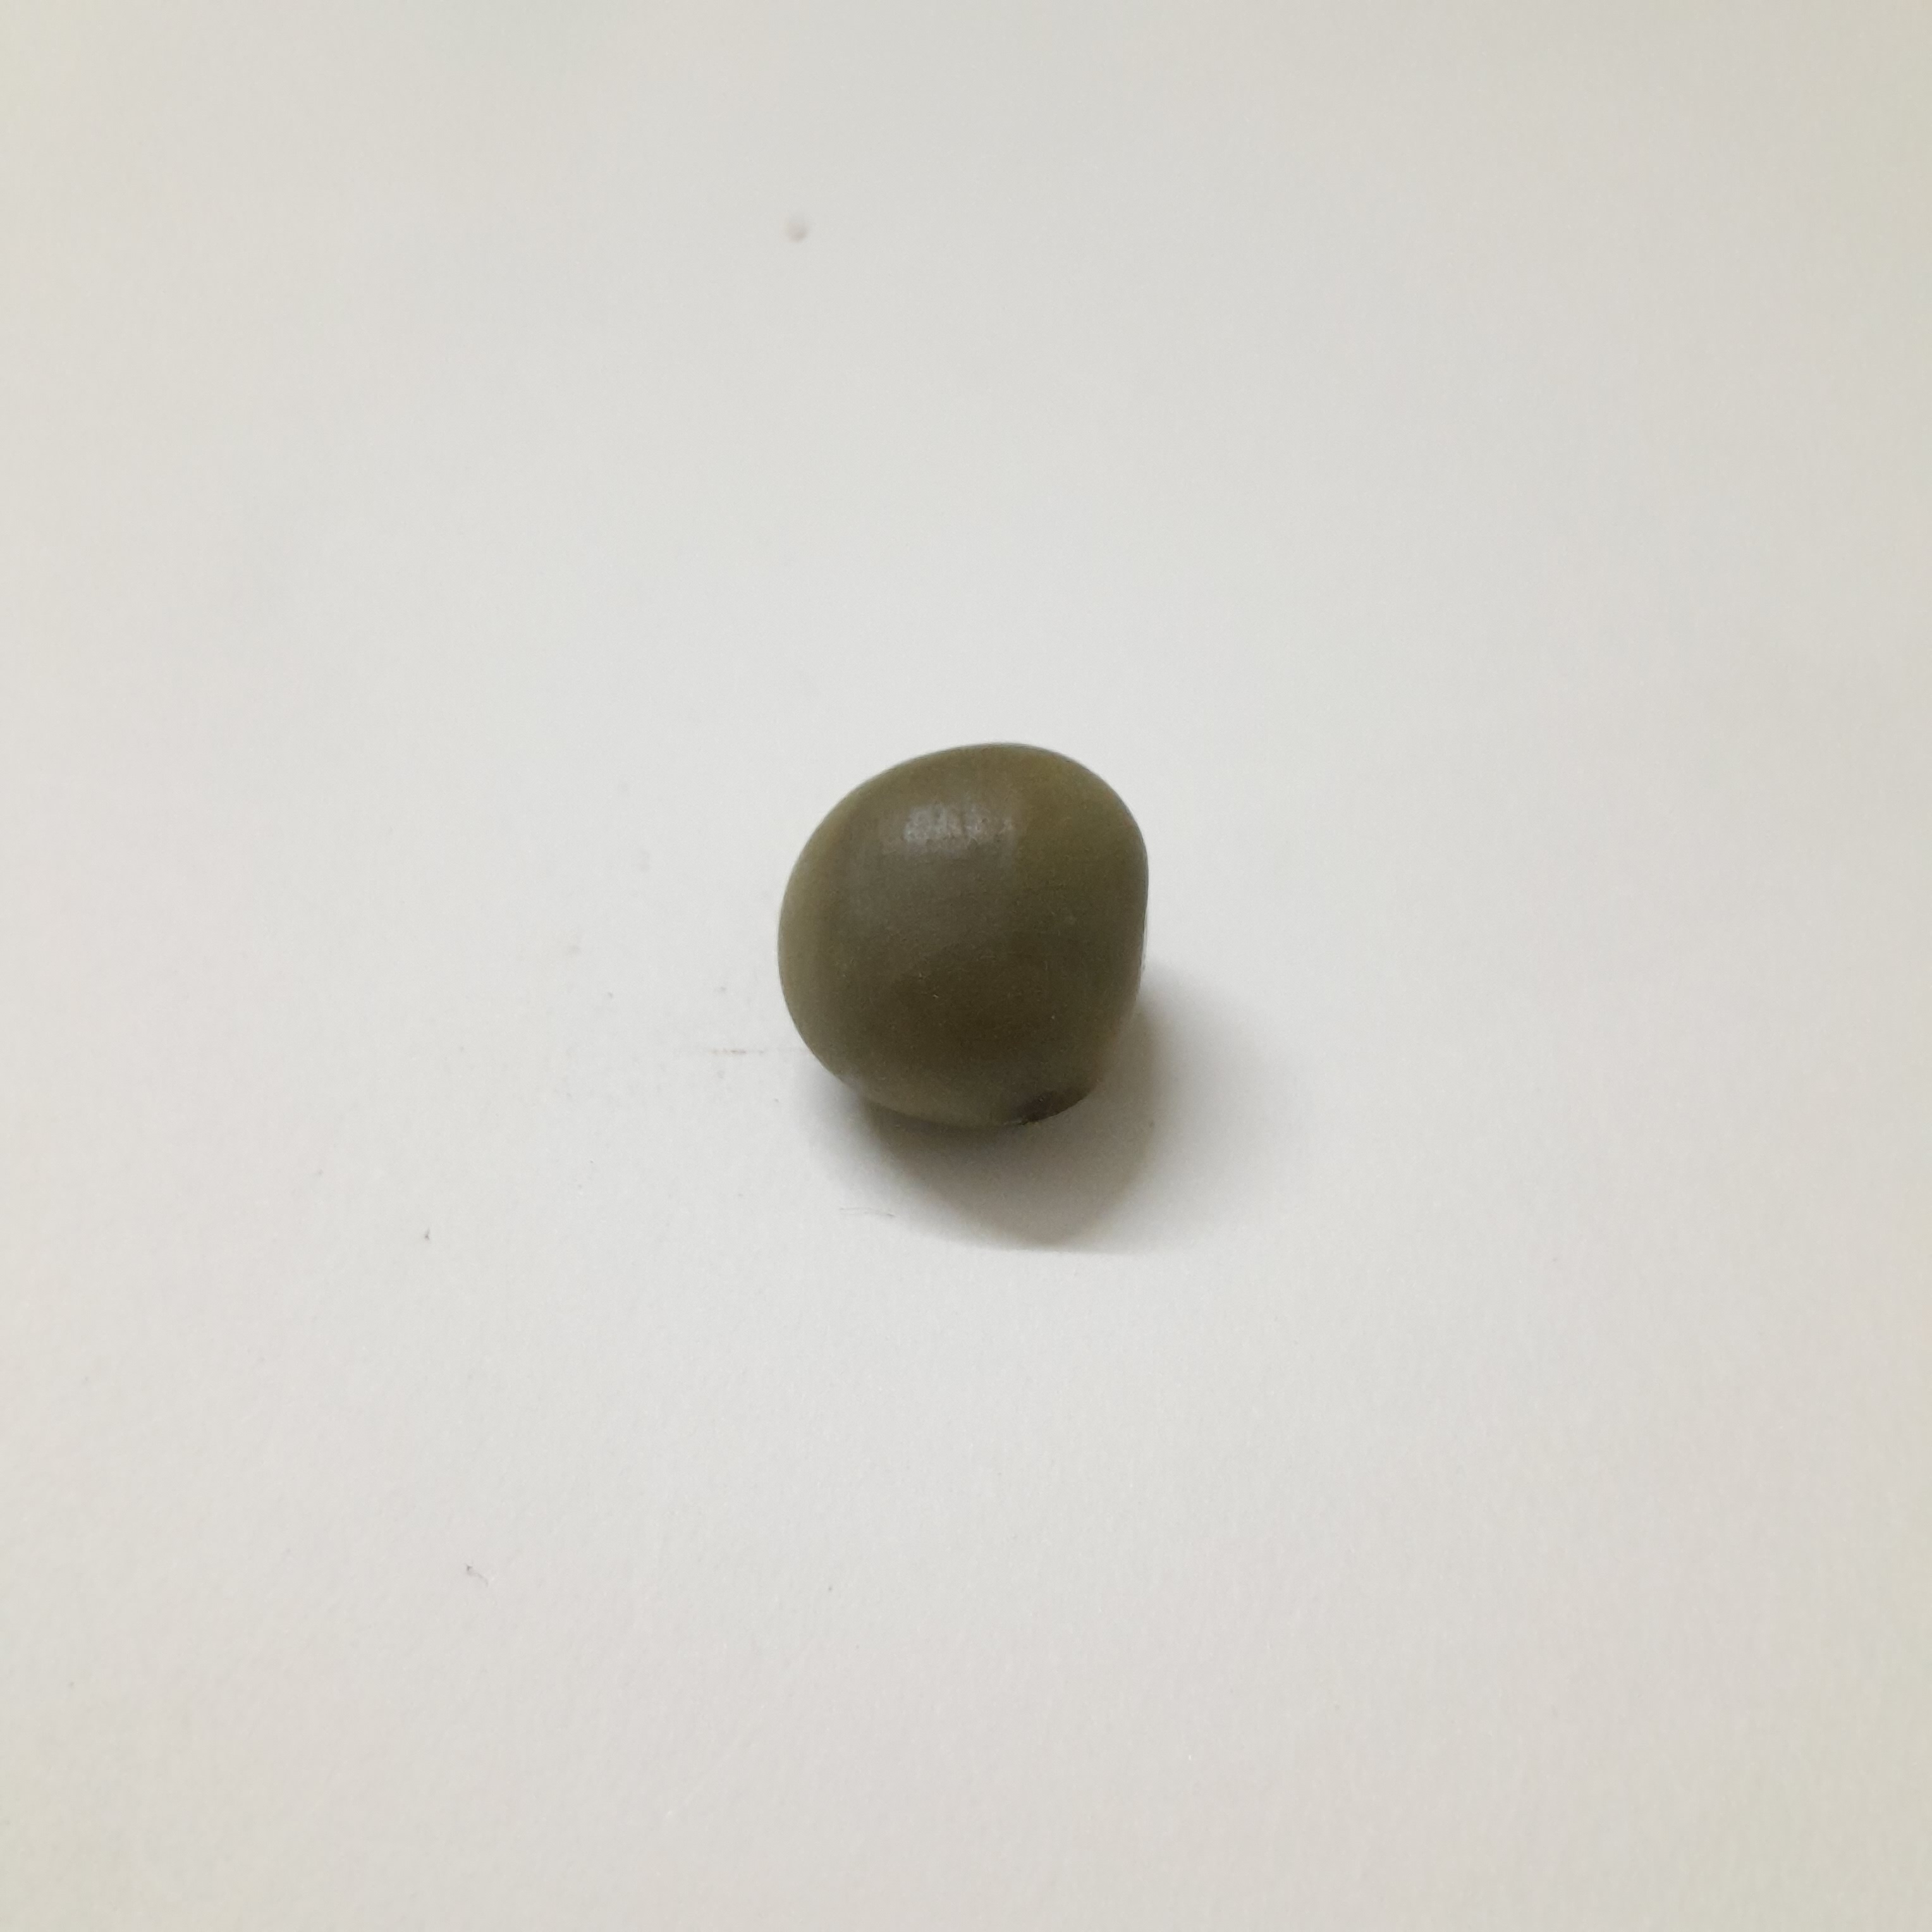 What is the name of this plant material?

sagargota
